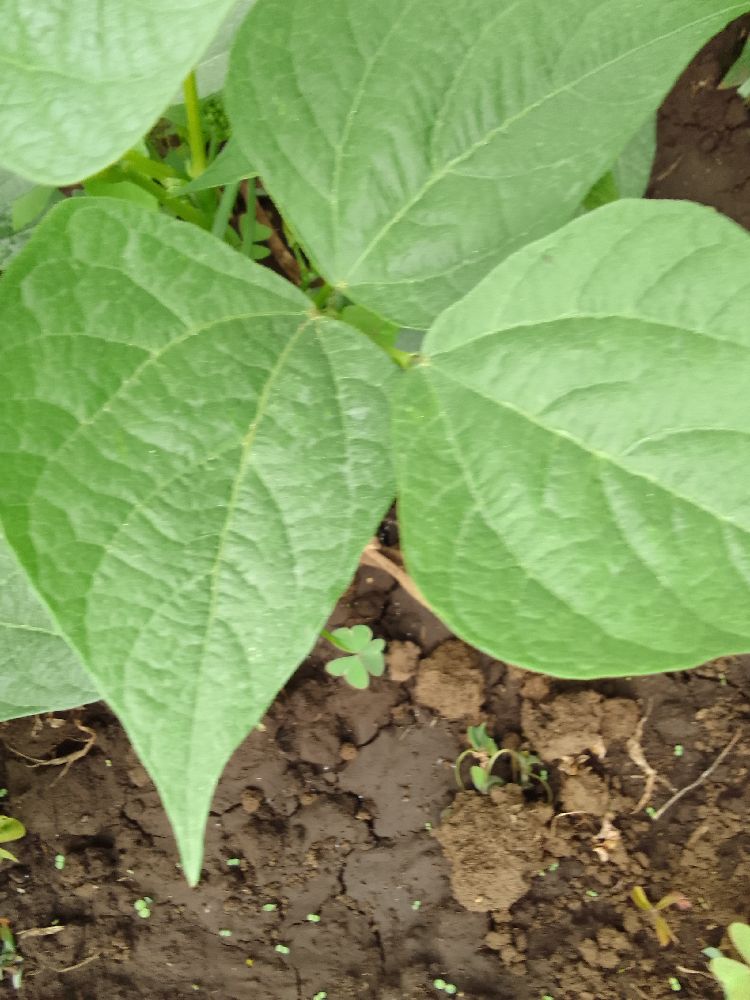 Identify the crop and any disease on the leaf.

common bean, healthy
